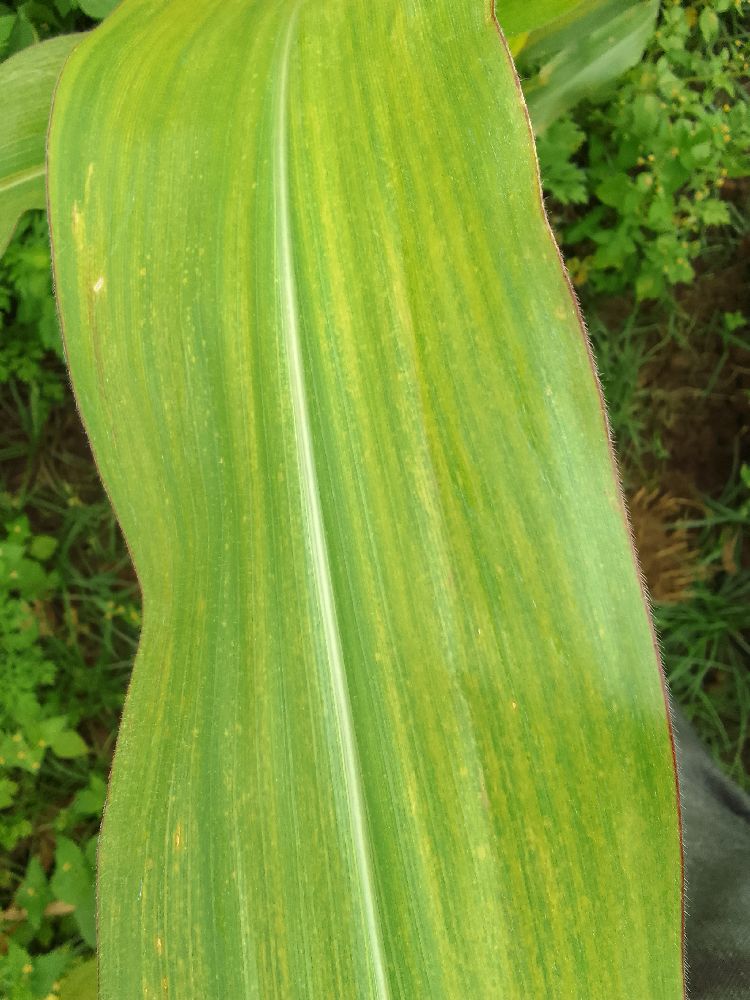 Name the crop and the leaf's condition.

maize, maize lethal necrosis
